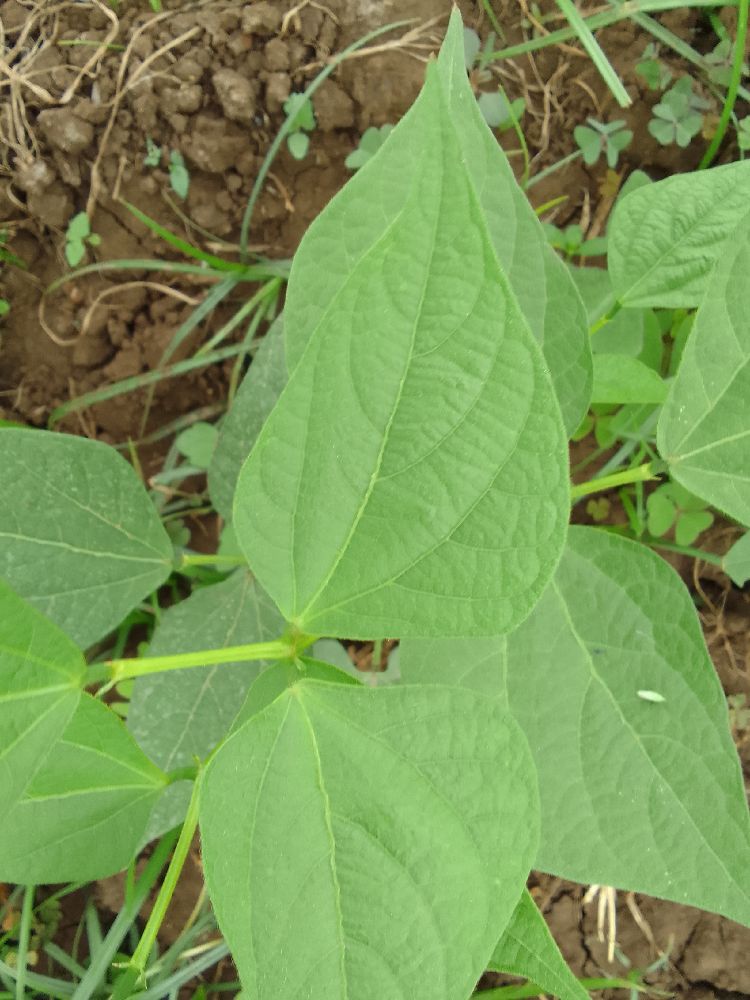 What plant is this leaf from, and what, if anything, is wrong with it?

common bean, healthy
